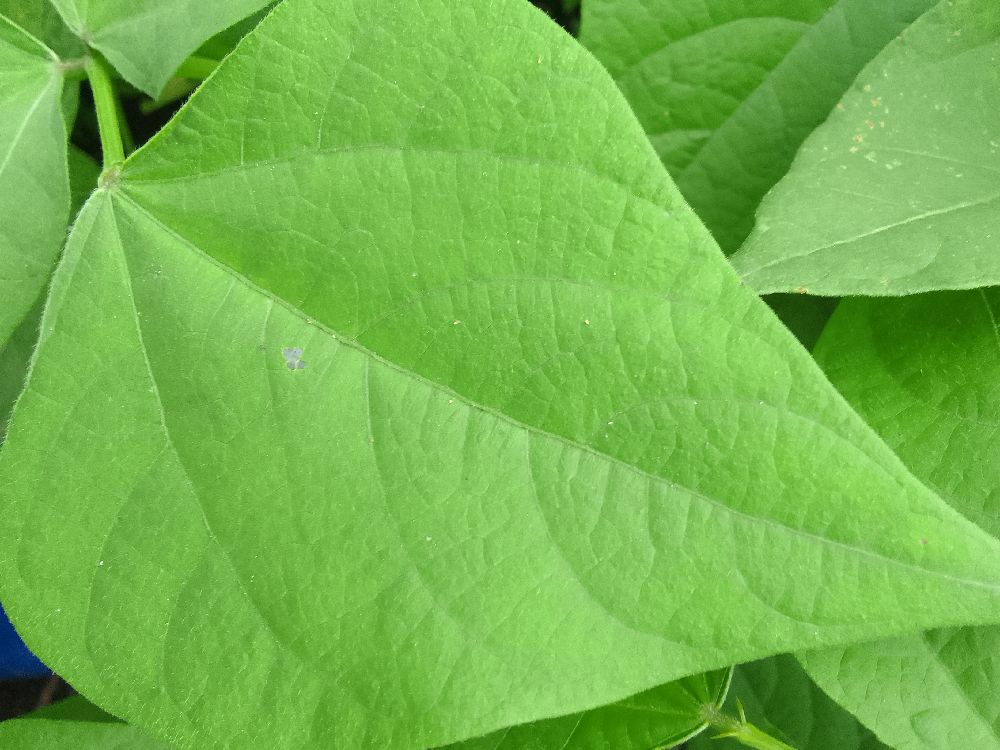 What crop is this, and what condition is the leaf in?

common bean, healthy
